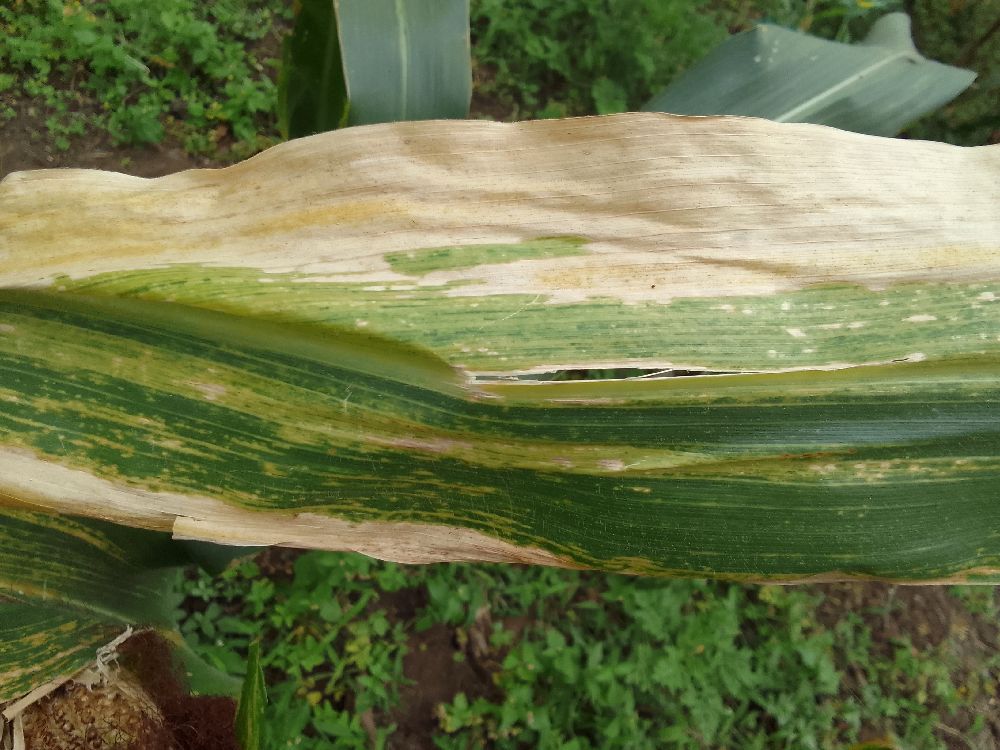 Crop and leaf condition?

maize, maize lethal necrosis
